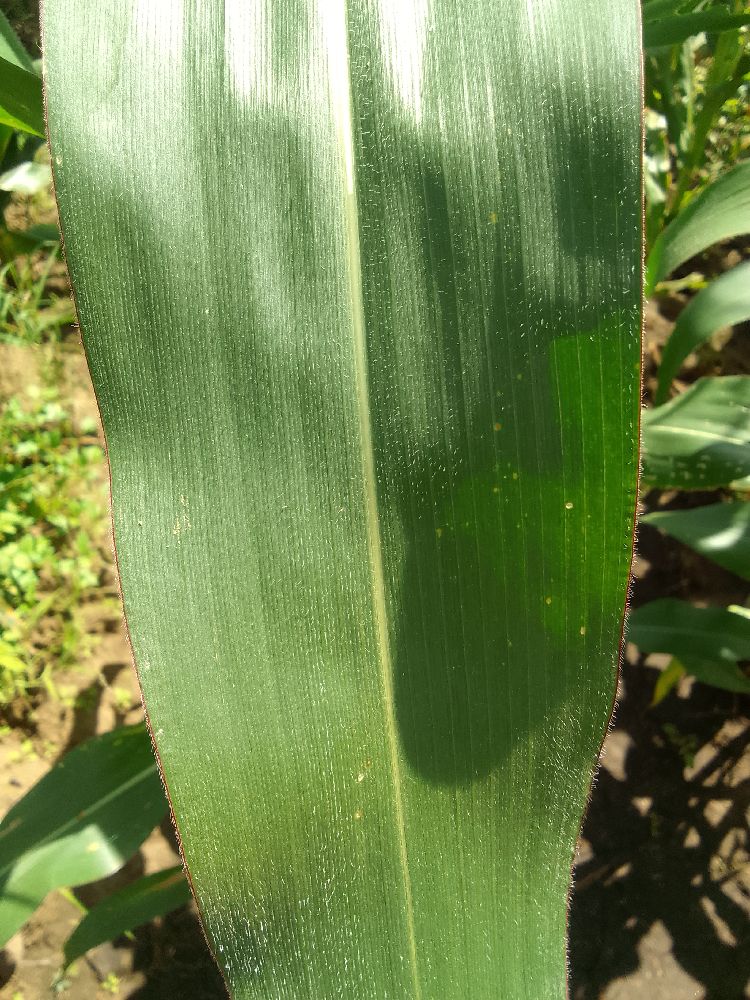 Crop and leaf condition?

maize, healthy
